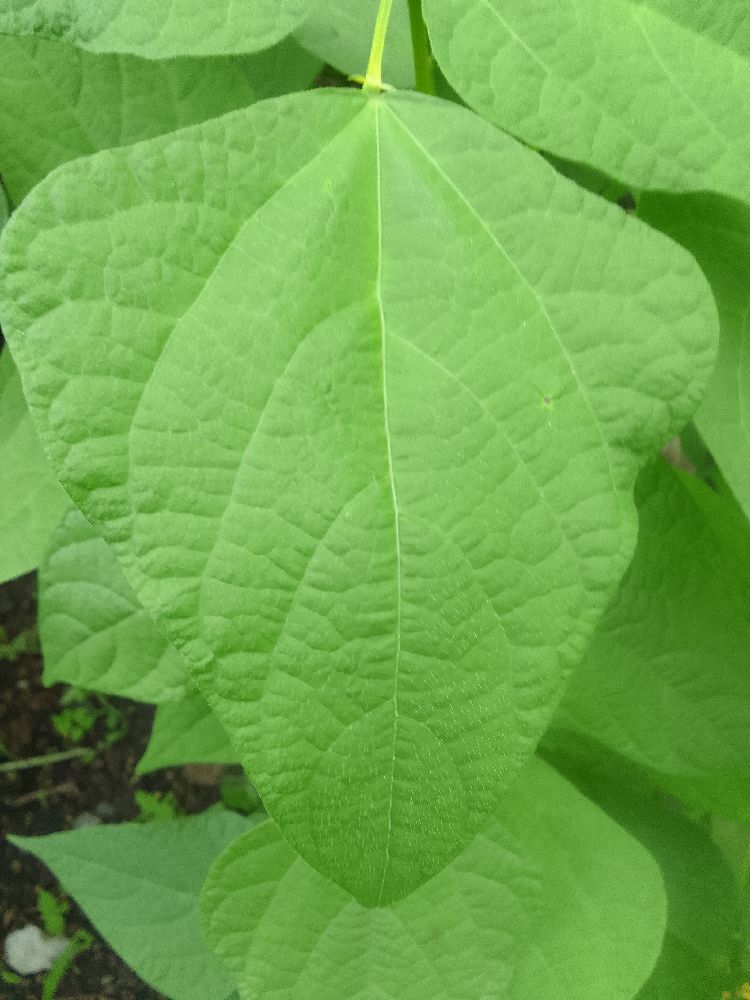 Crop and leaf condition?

common bean, healthy
